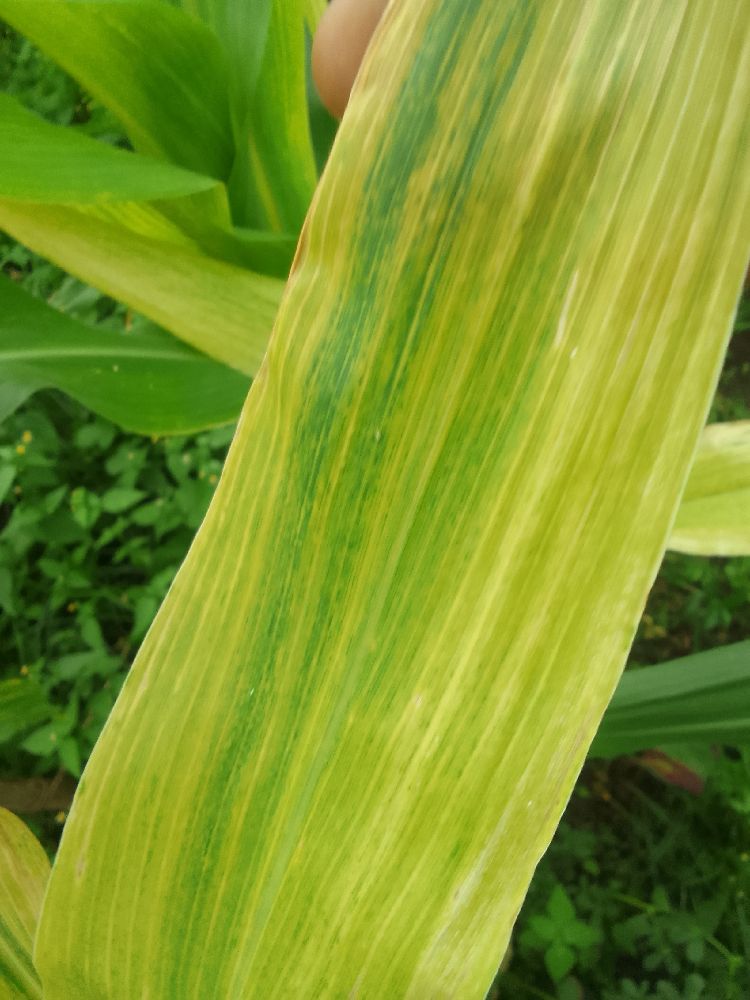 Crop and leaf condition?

maize, maize lethal necrosis
